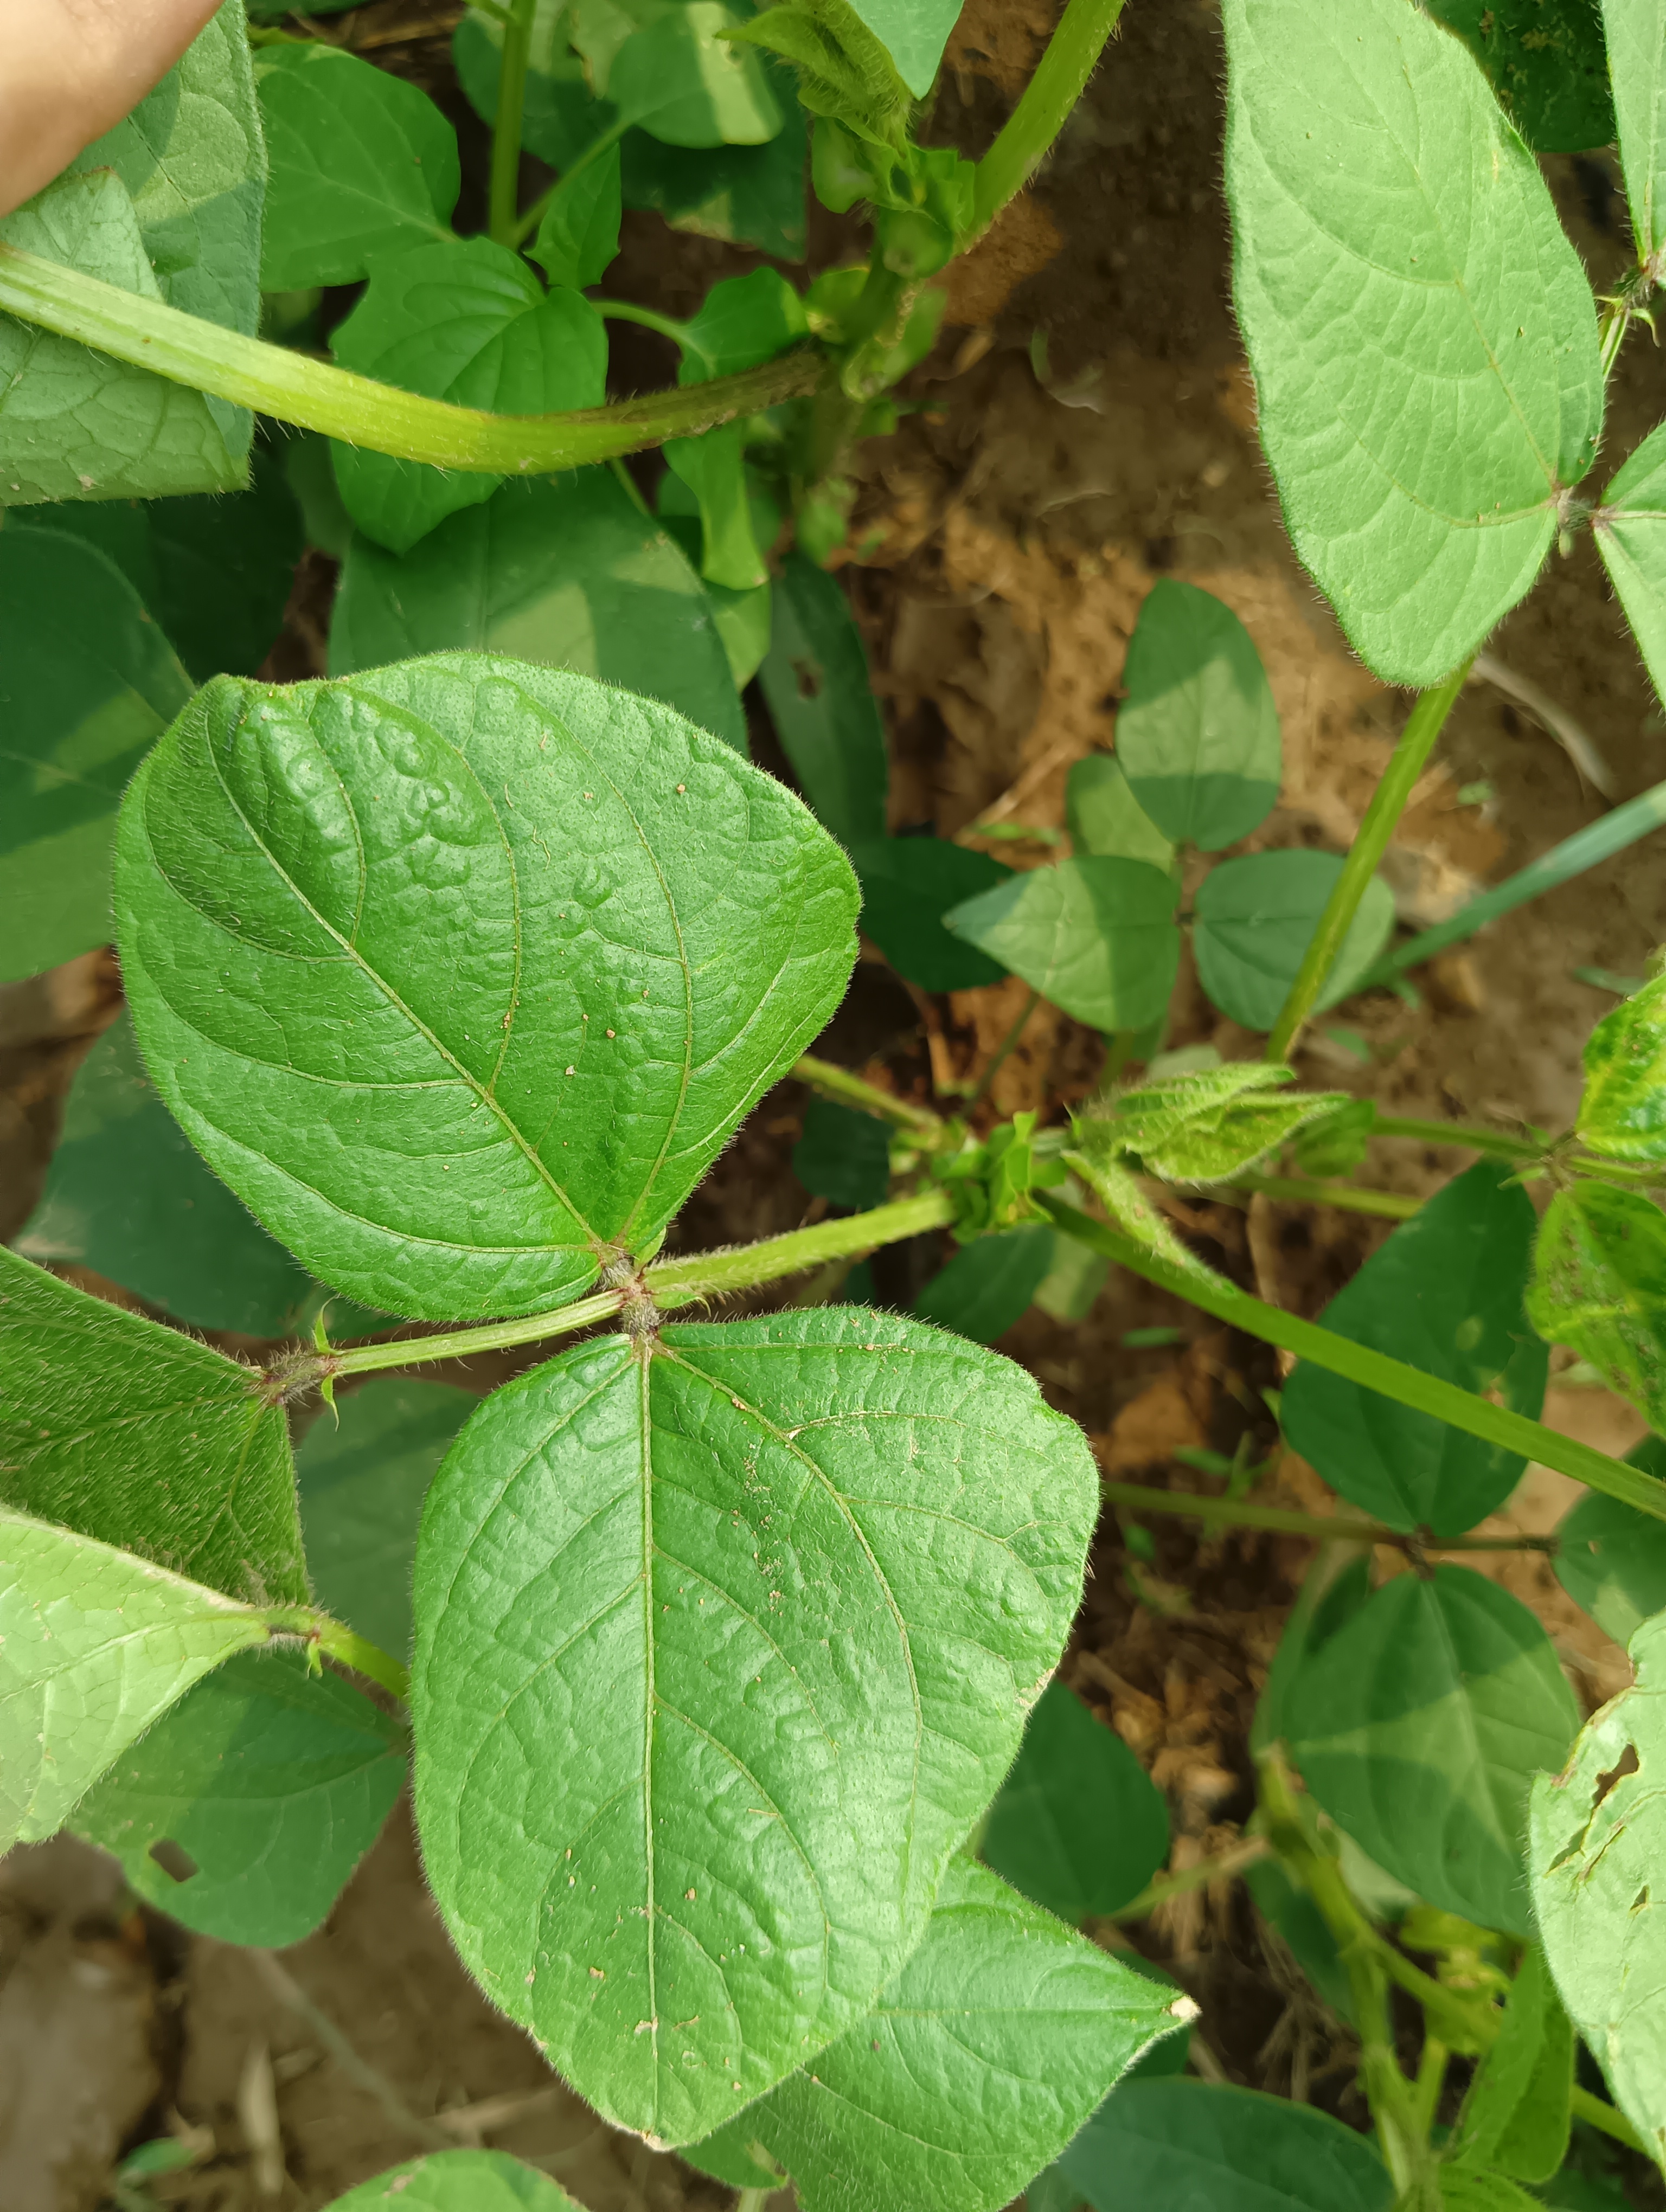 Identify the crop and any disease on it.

mungbean, healthy
